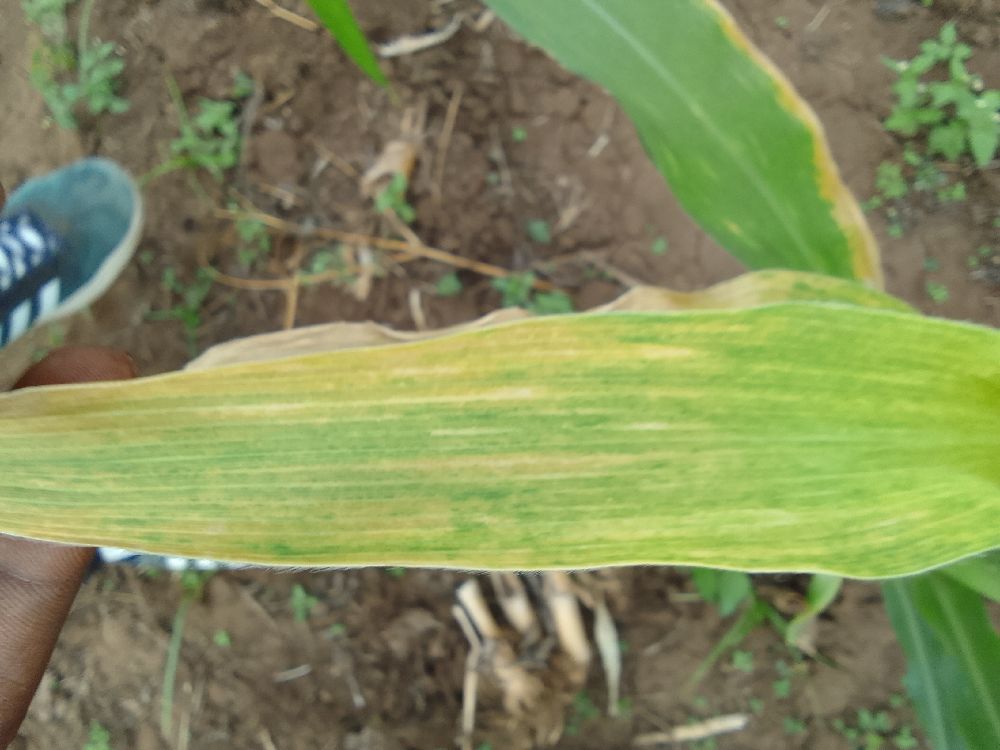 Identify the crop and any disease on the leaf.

maize, maize lethal necrosis
